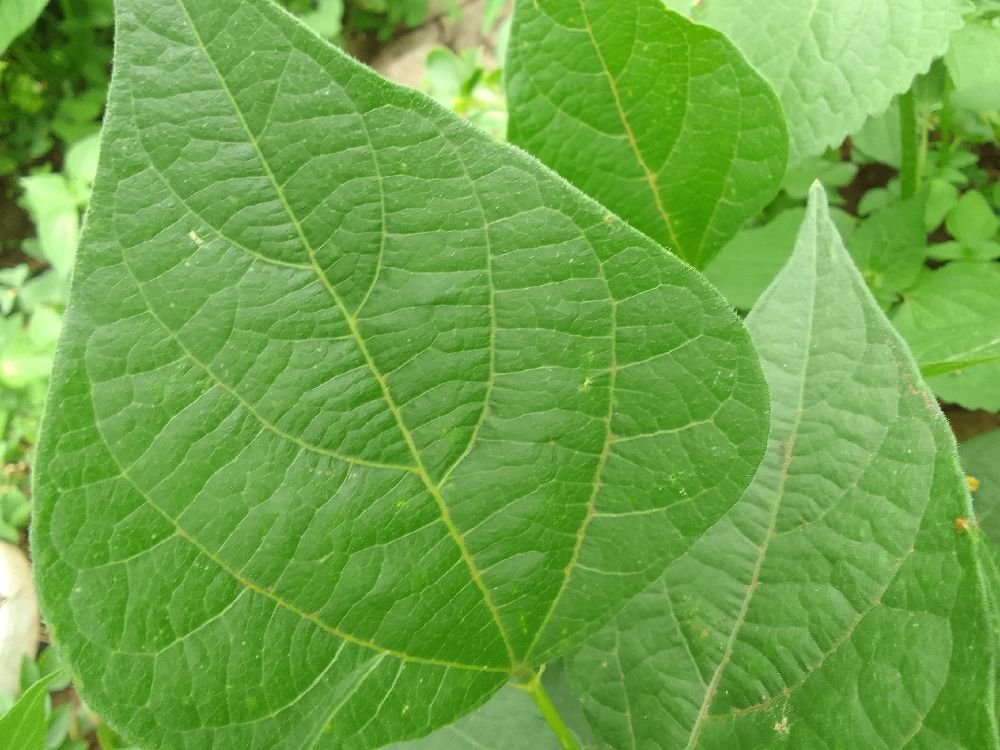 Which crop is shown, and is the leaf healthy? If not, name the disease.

common bean, healthy
